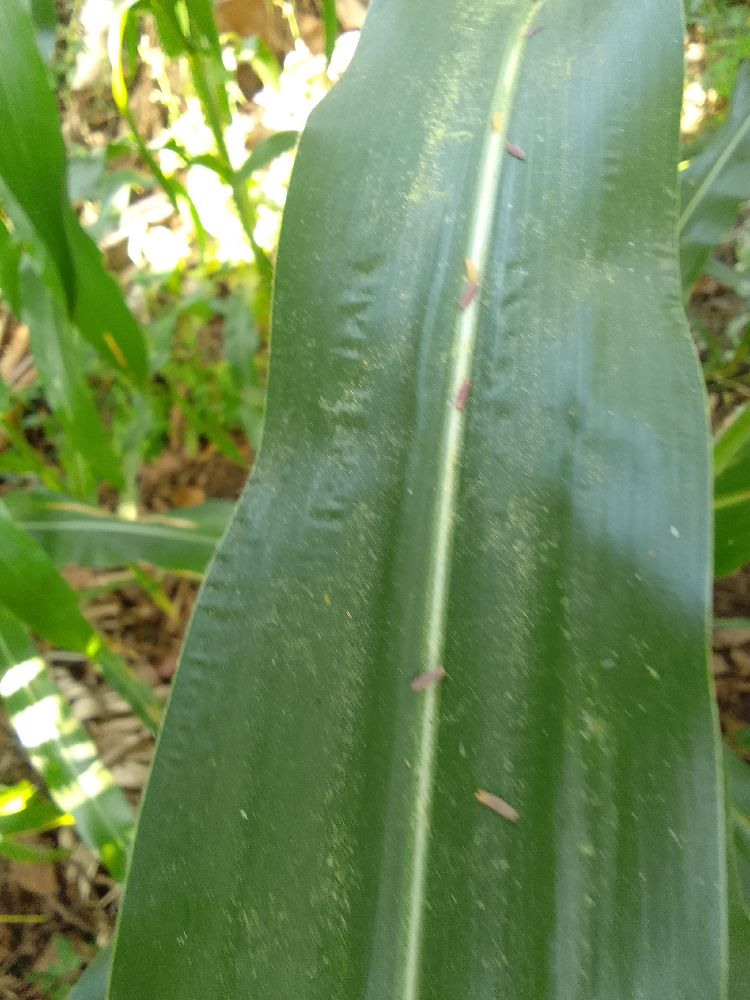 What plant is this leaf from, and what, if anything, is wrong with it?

maize, healthy
